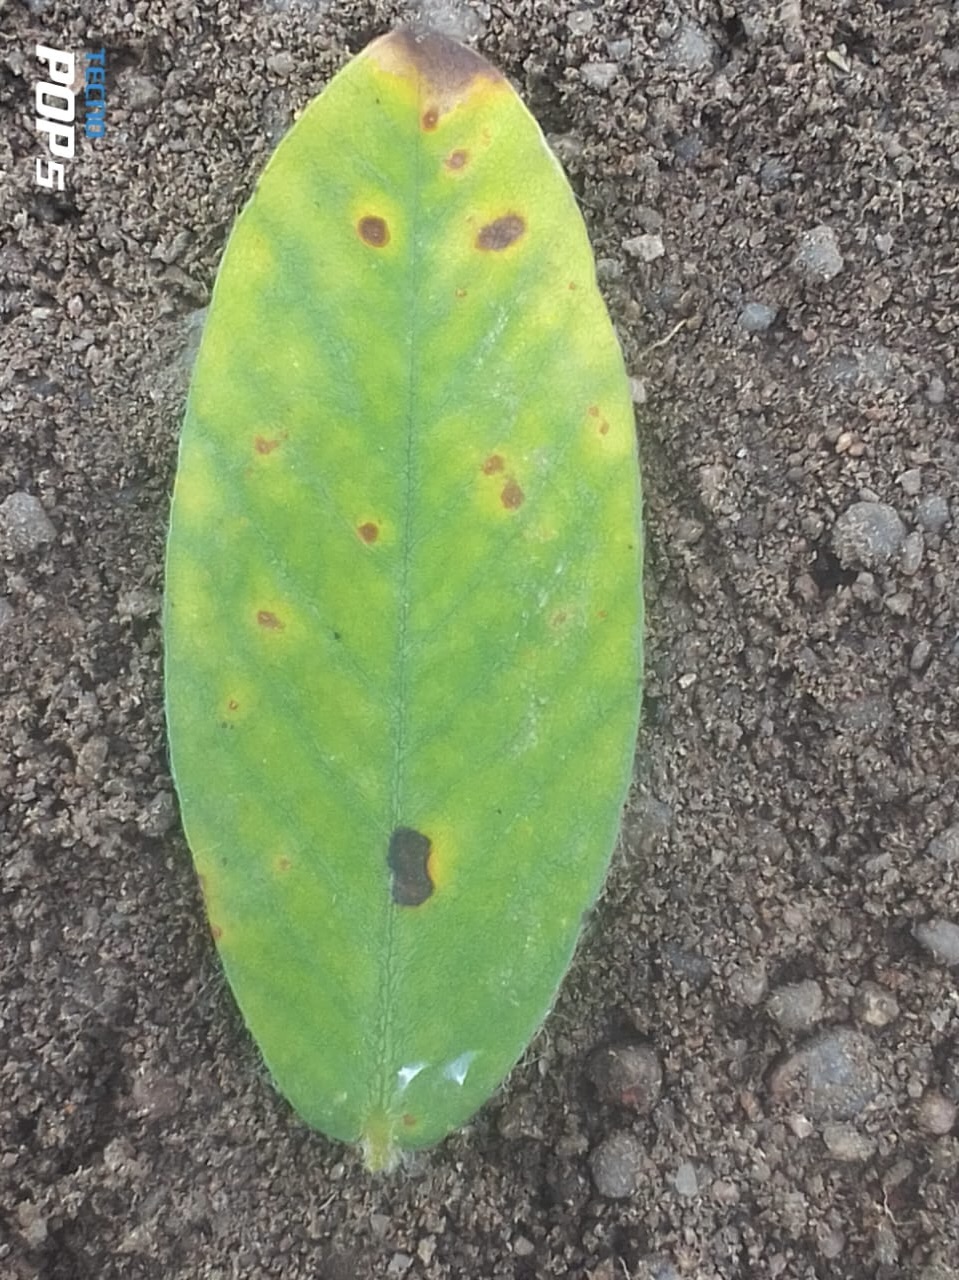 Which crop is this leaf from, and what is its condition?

peanut, passalora arachidicola
